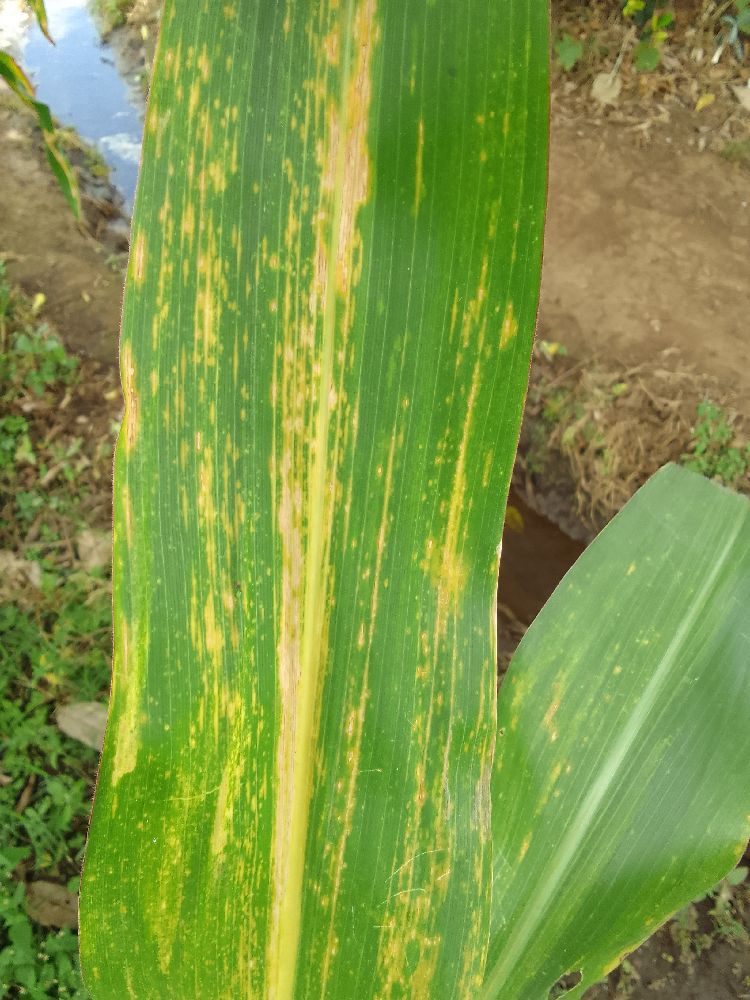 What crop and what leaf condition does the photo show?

maize, maize lethal necrosis
